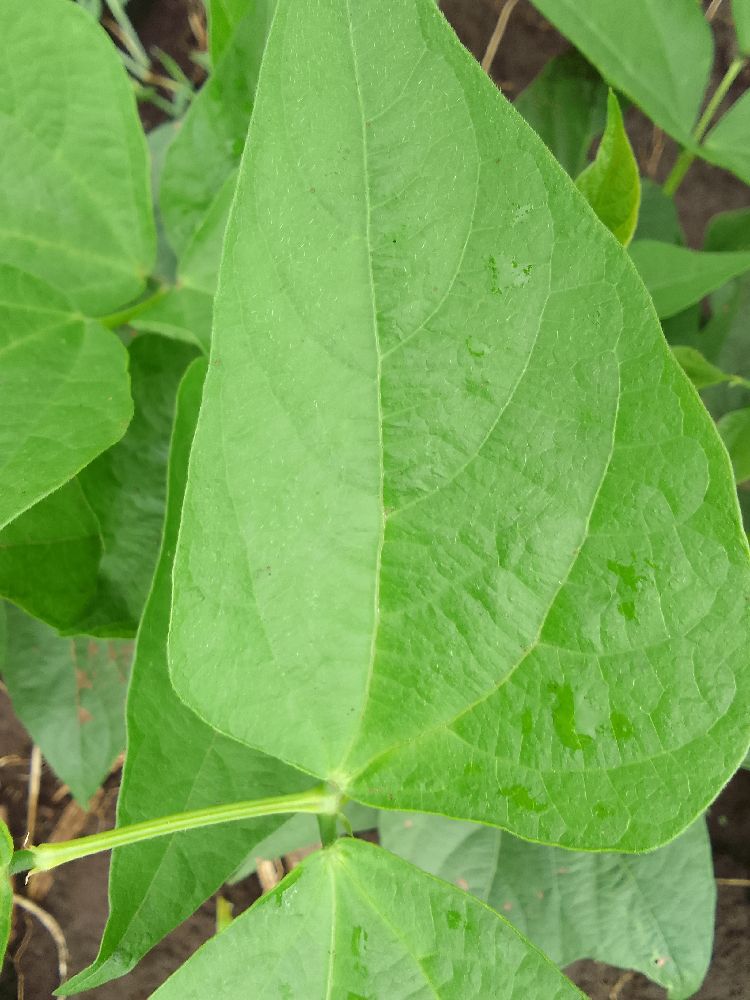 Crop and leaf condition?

common bean, healthy
